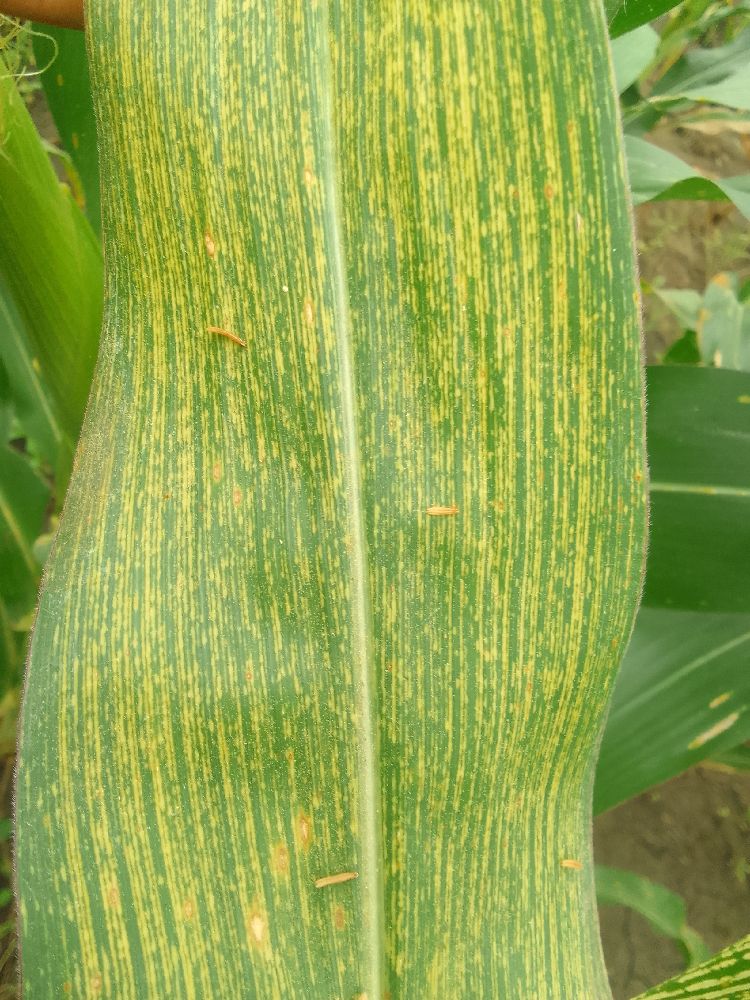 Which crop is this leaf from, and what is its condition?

maize, maize streak virus
